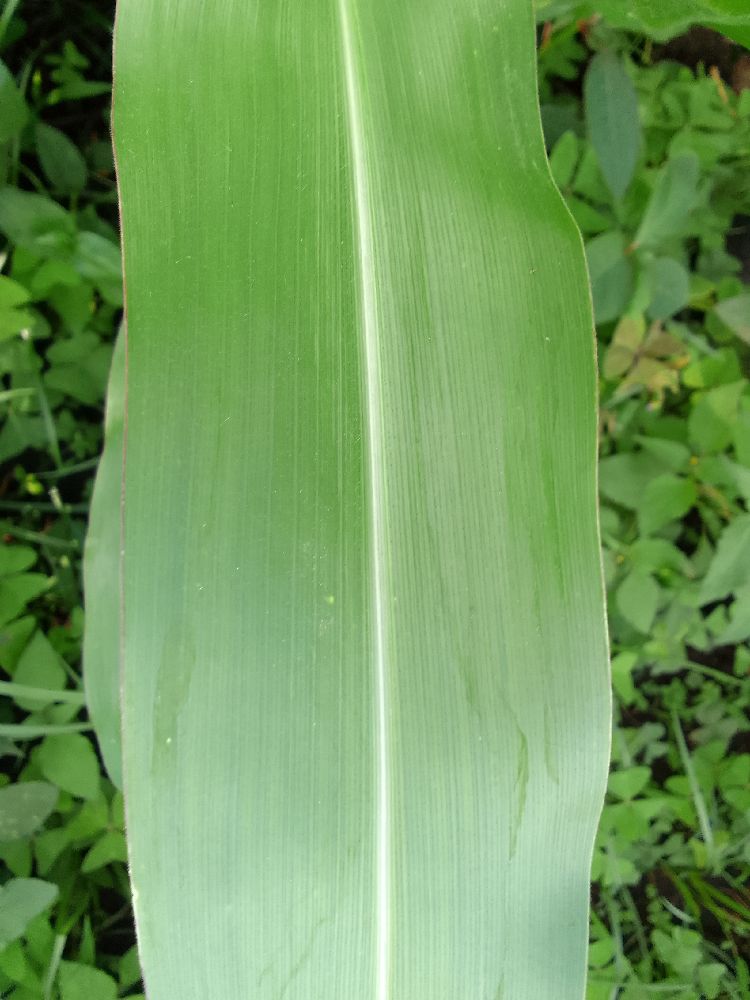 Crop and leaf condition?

maize, healthy
